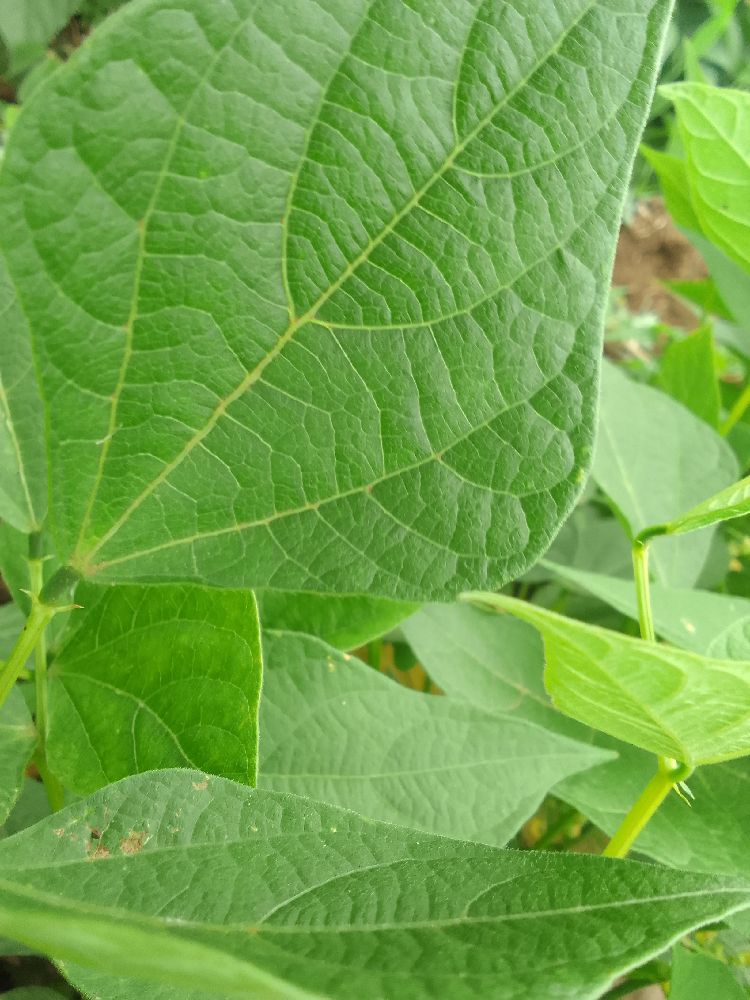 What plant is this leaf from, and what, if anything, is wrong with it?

common bean, healthy
